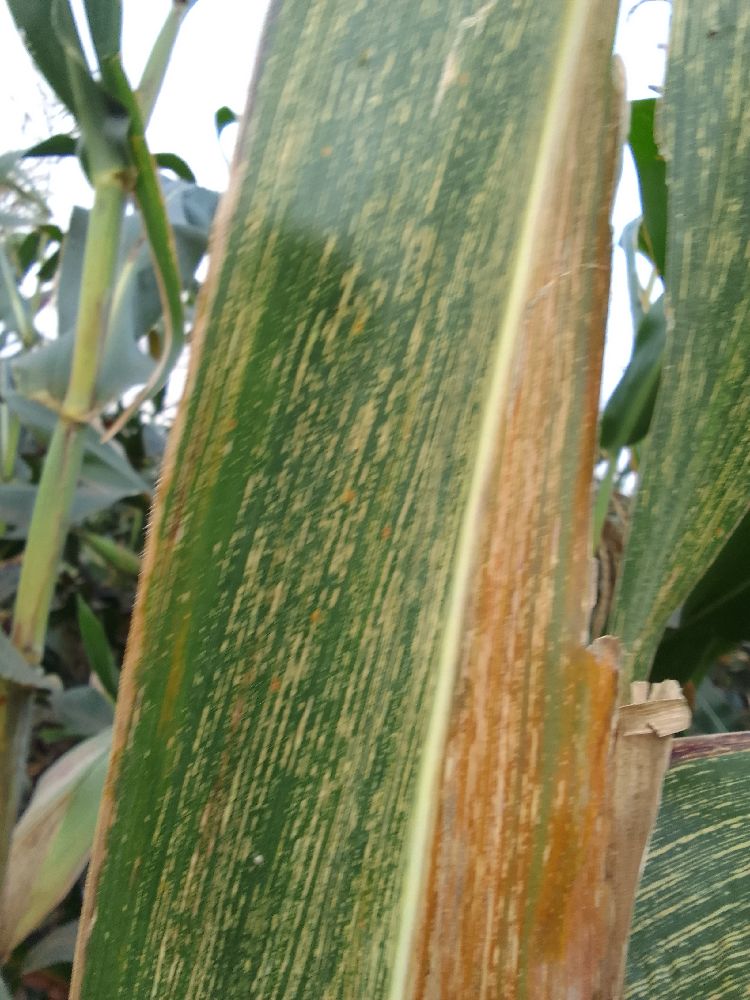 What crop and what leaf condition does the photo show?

maize, maize streak virus
